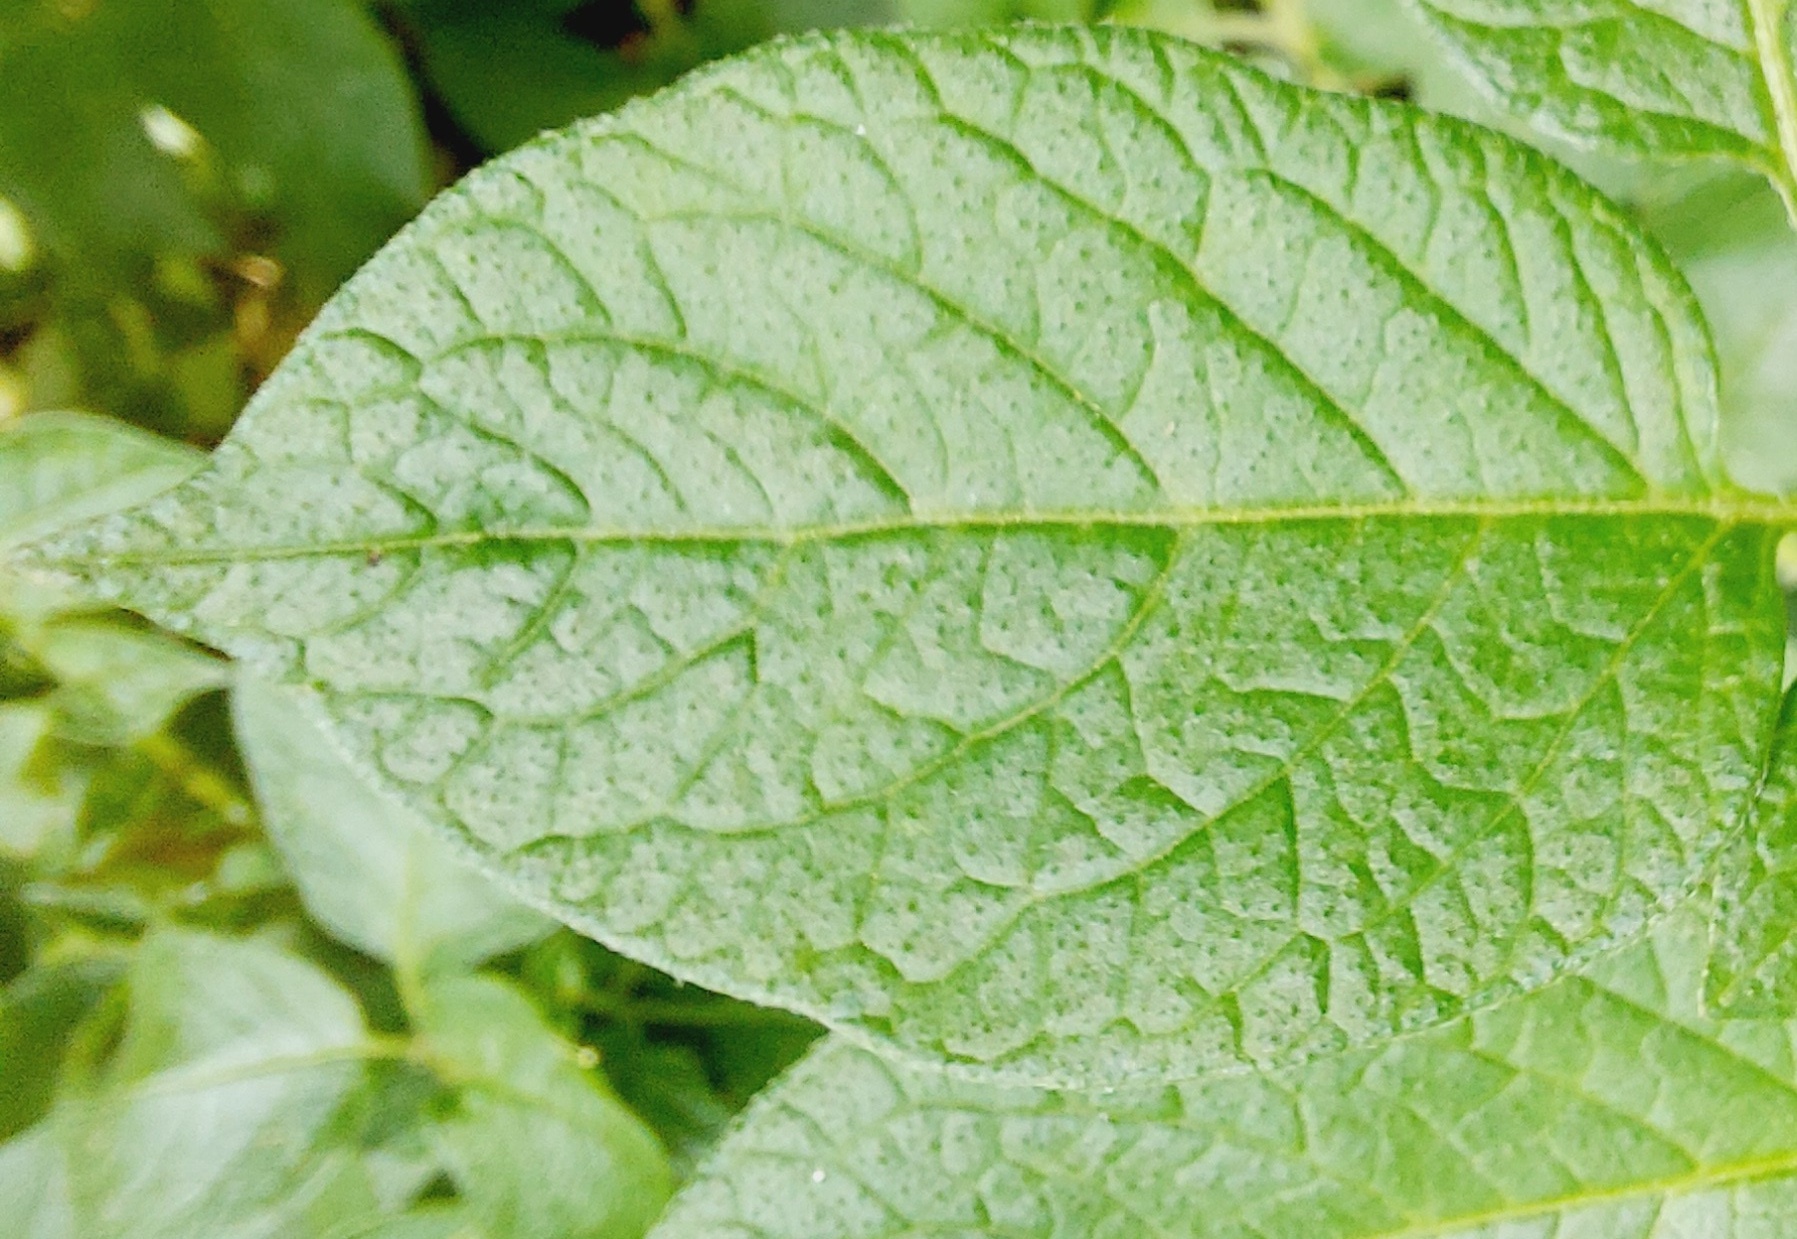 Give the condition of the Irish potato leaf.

healthy
